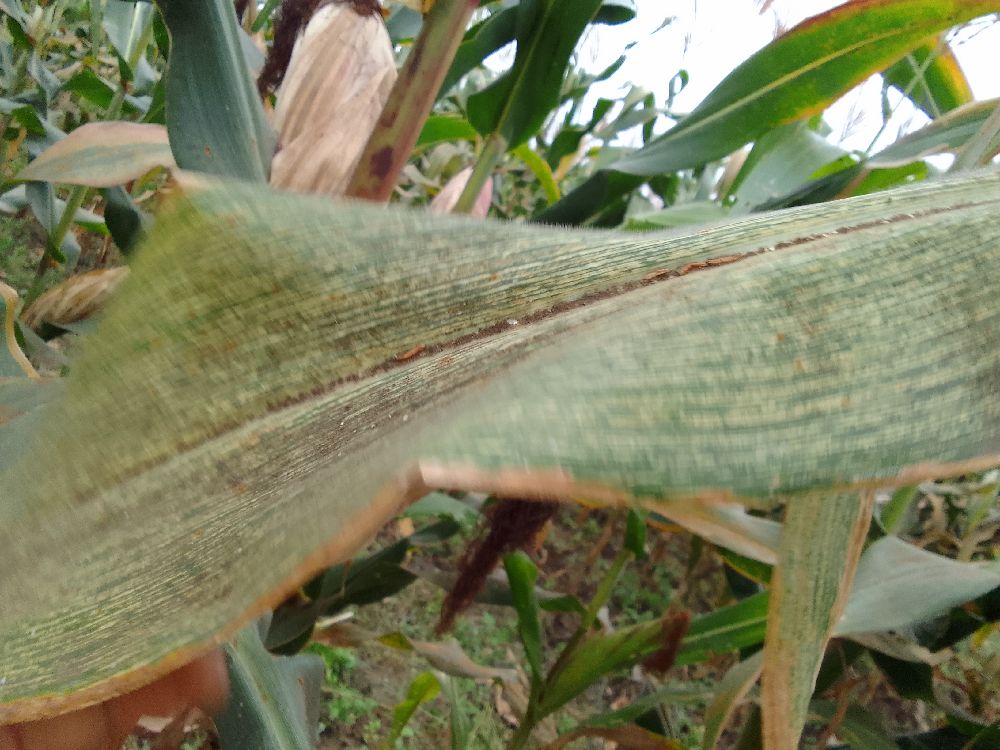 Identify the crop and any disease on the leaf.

maize, maize streak virus
